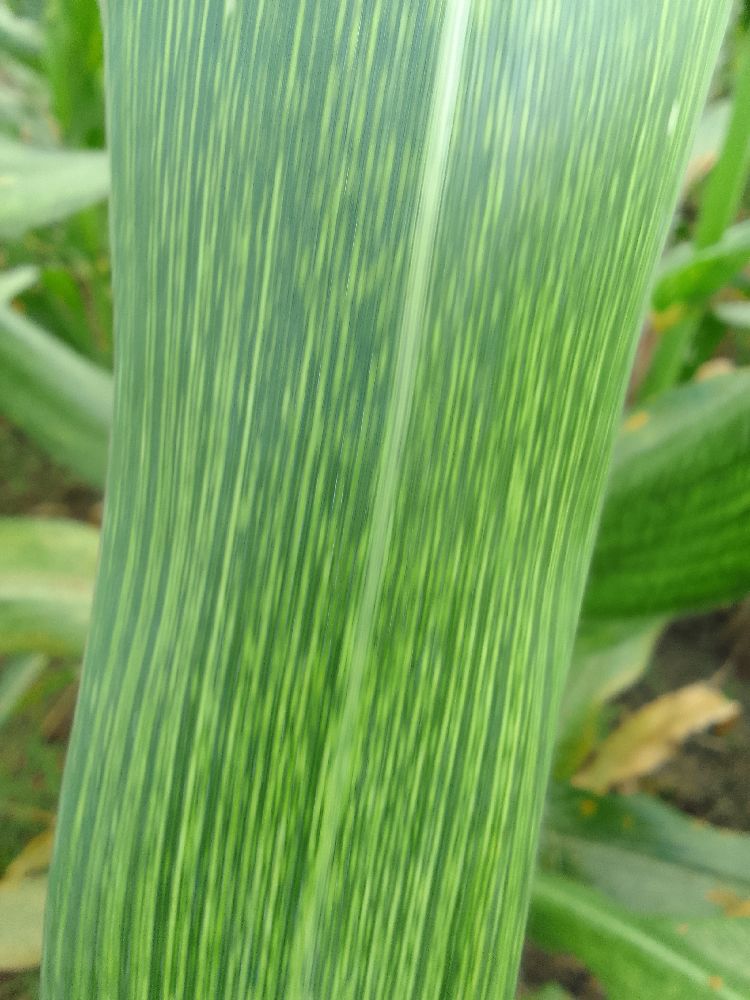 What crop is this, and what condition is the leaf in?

maize, maize streak virus
